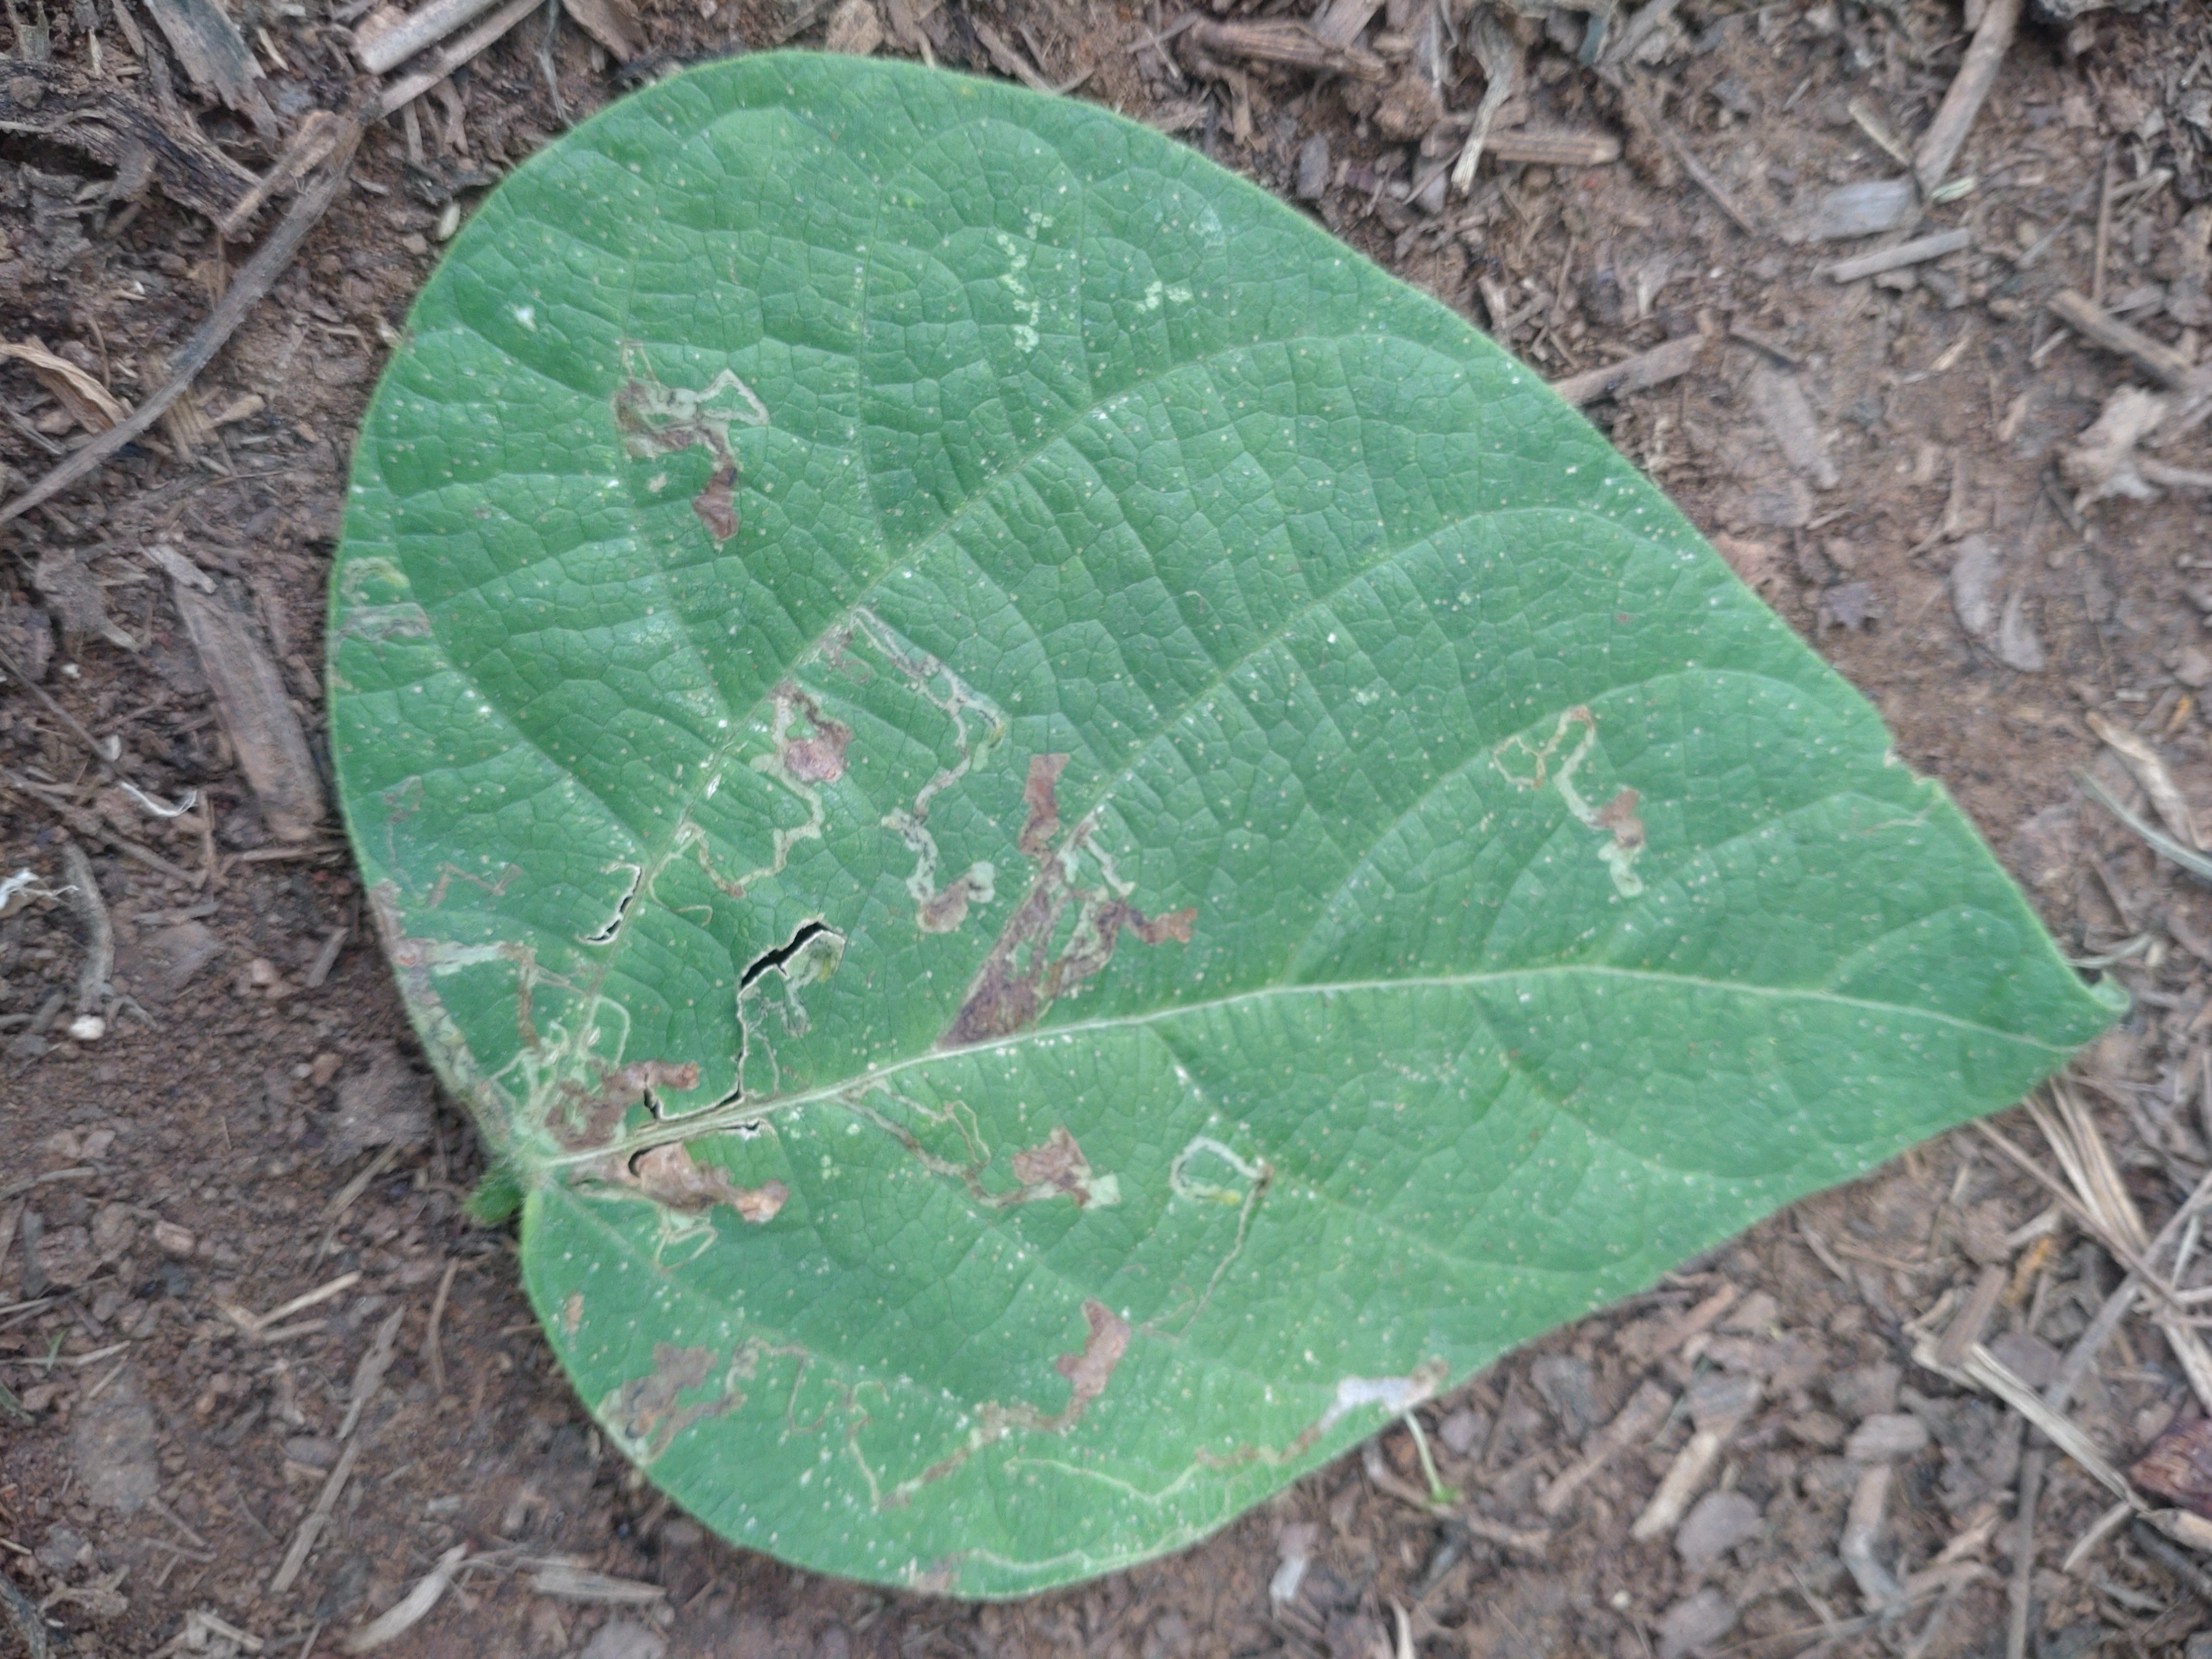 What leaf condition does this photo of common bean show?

anthracnose
